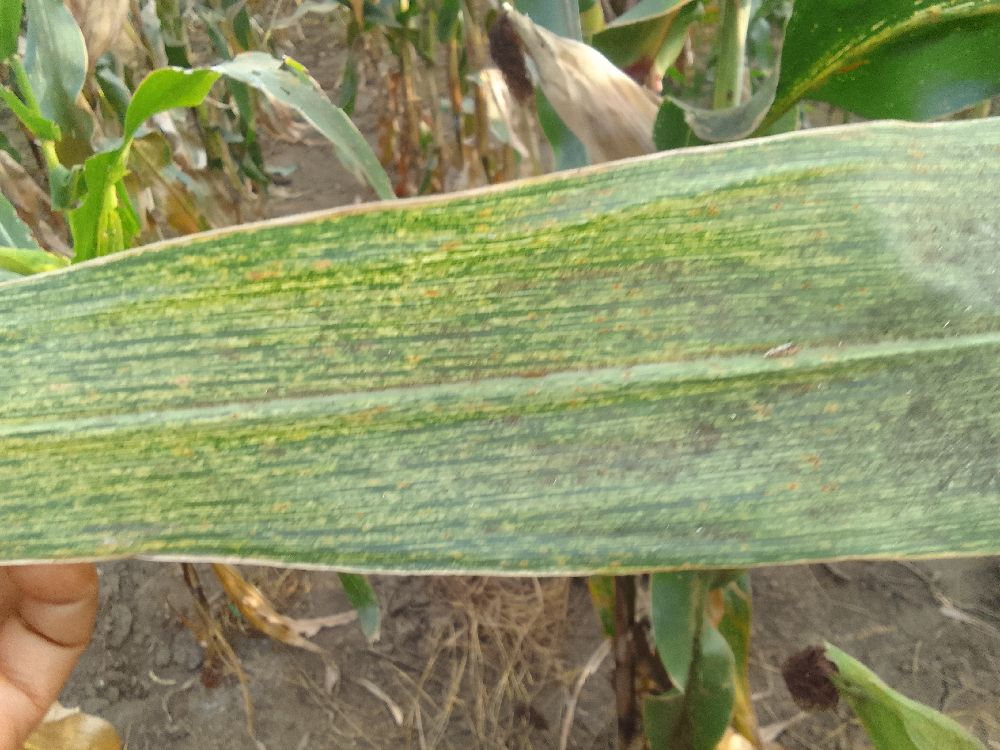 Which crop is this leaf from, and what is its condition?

maize, maize streak virus
